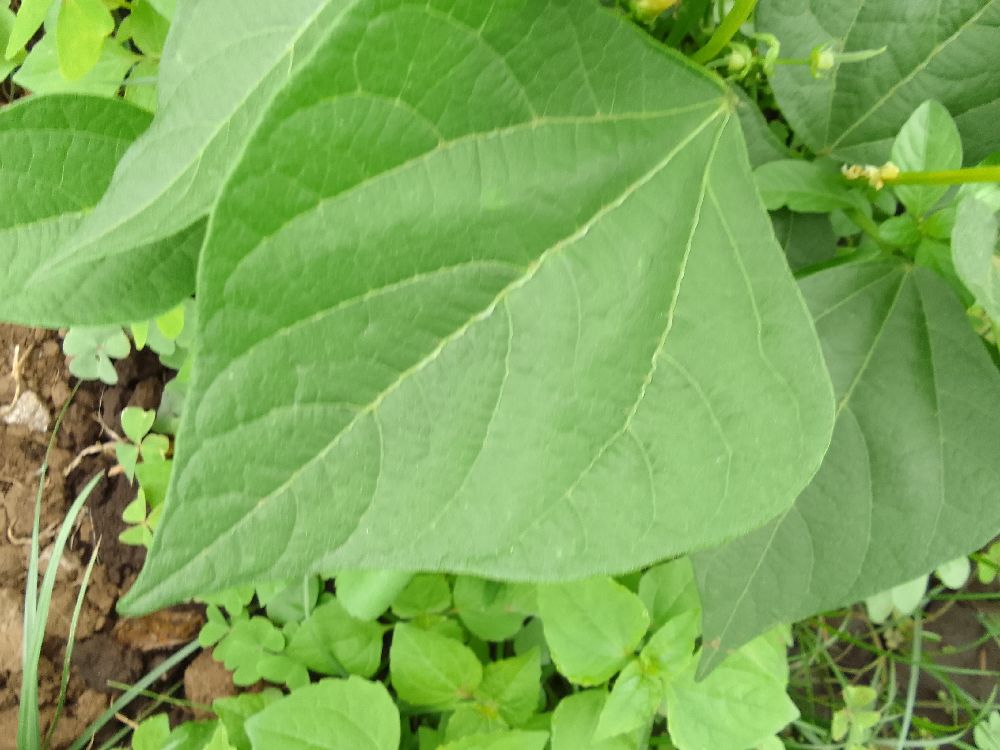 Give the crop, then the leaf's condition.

common bean, healthy
